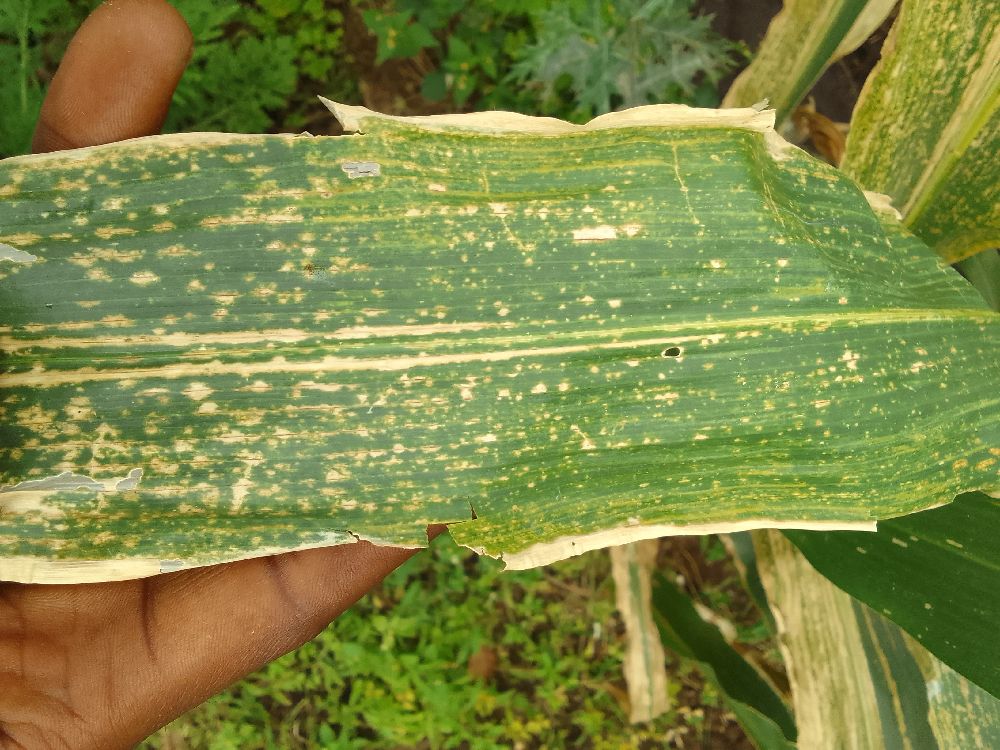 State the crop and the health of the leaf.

maize, maize lethal necrosis
